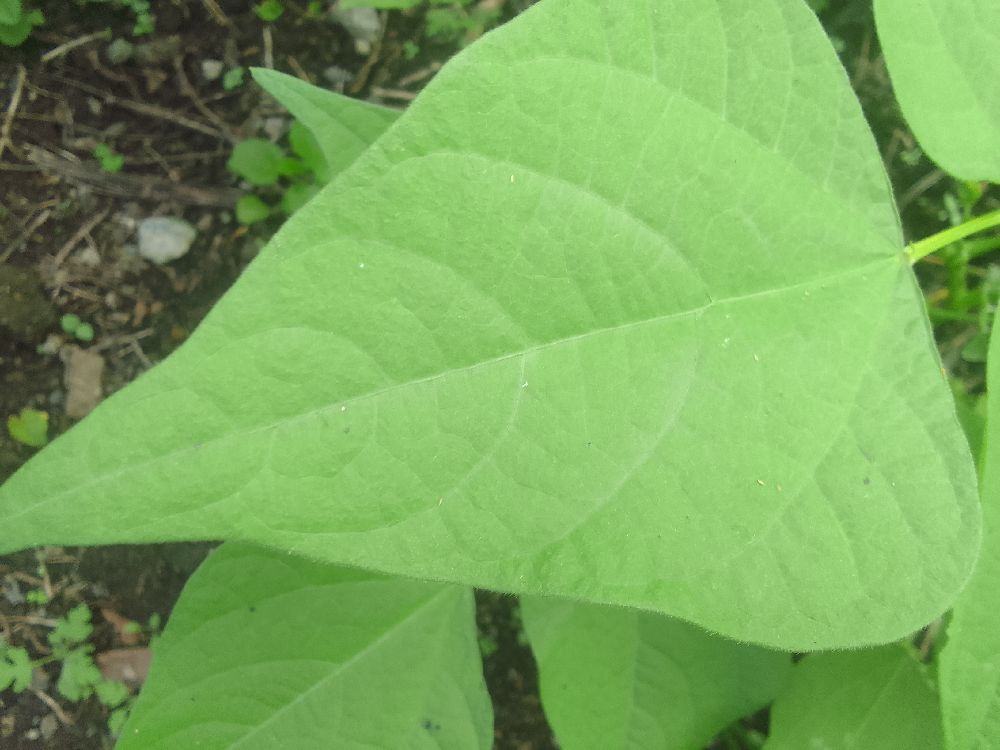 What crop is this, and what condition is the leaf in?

common bean, healthy
